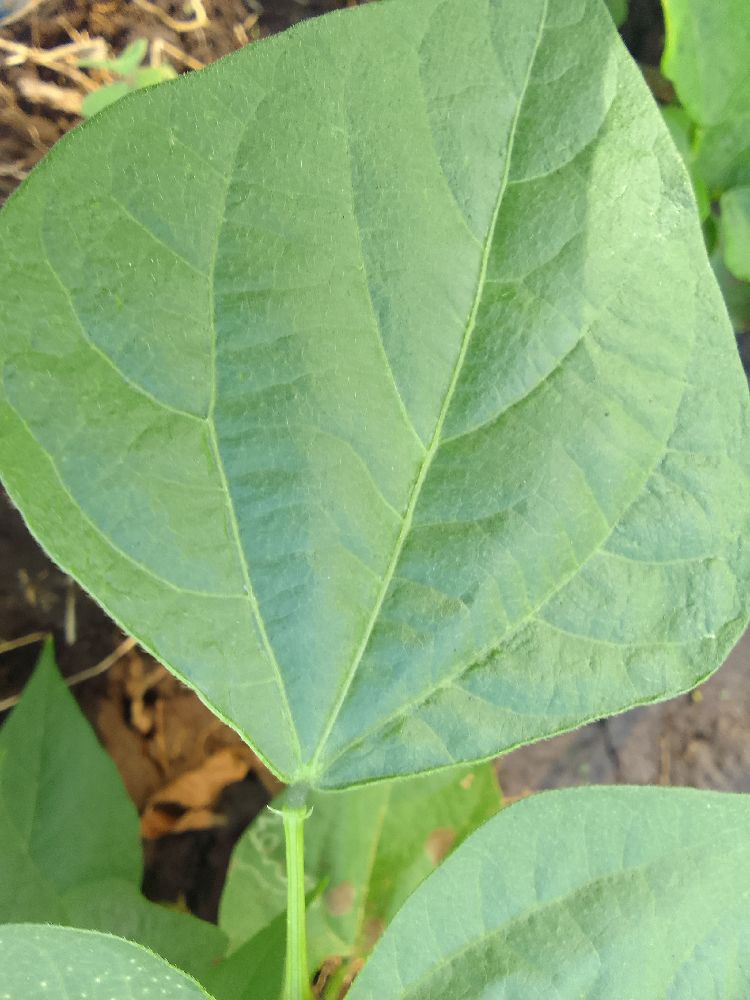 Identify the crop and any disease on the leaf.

common bean, healthy
